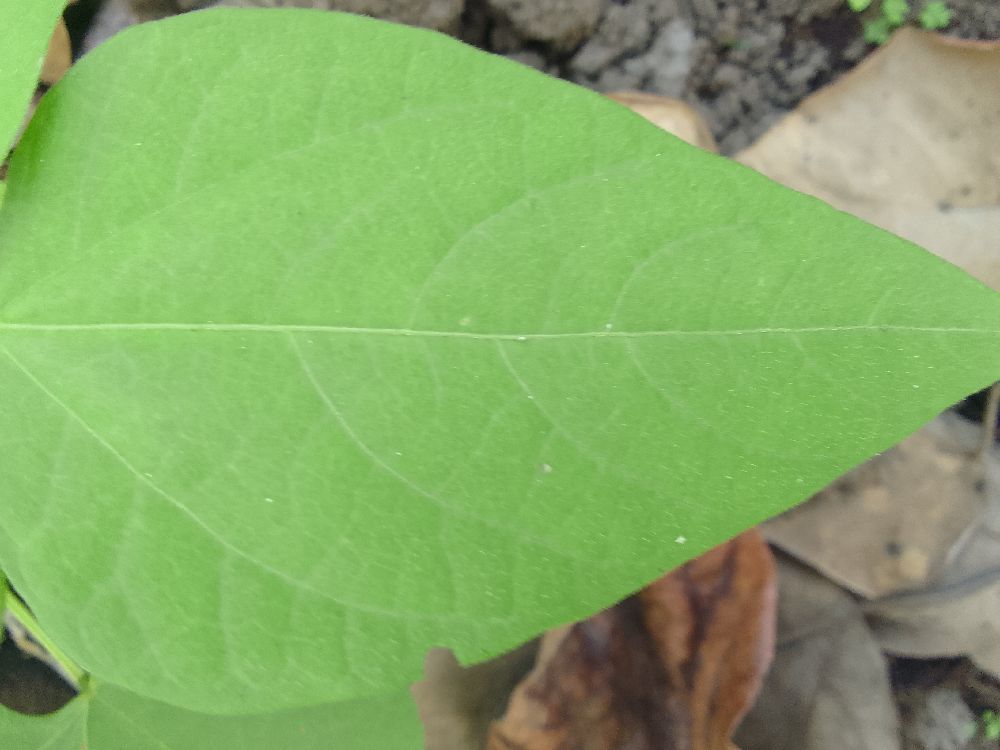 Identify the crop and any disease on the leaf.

common bean, healthy
